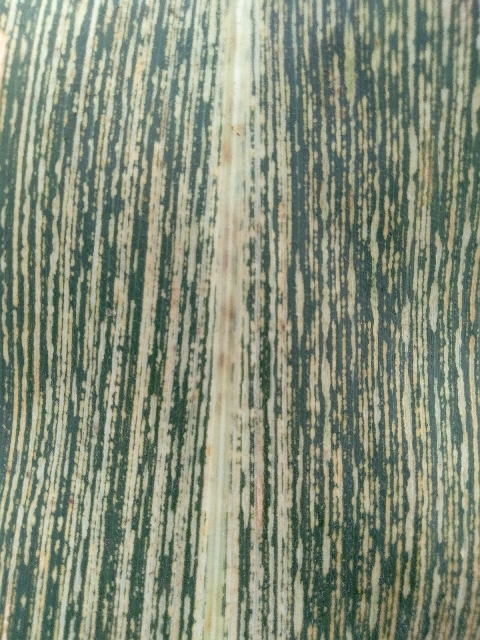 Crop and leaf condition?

maize, maize streak virus
